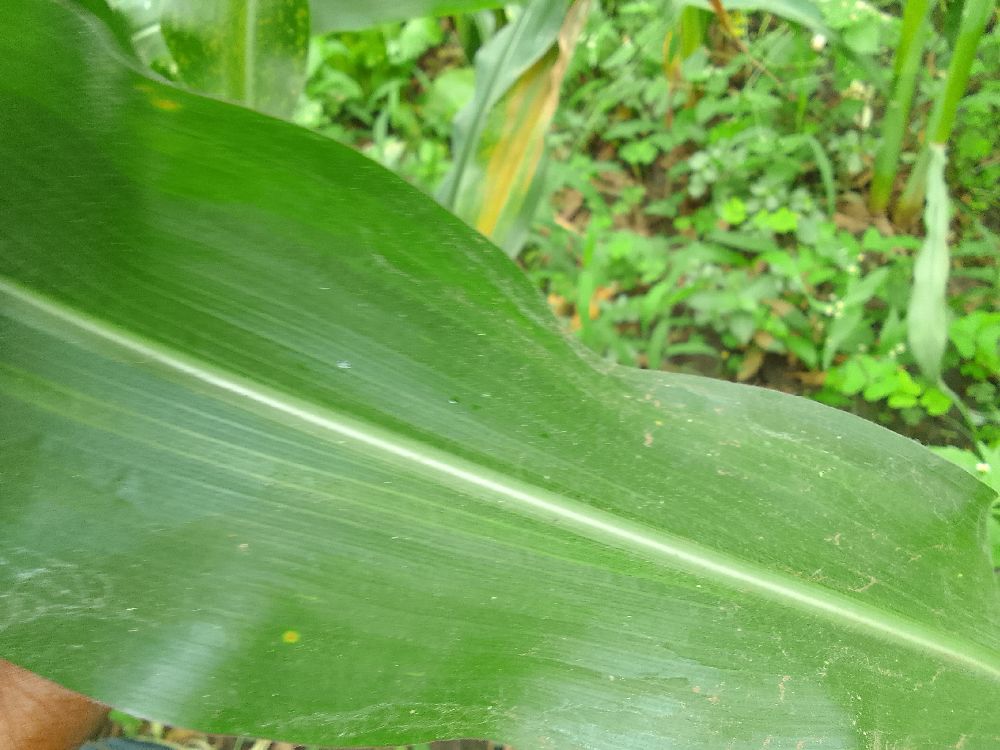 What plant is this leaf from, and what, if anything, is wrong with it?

maize, healthy
